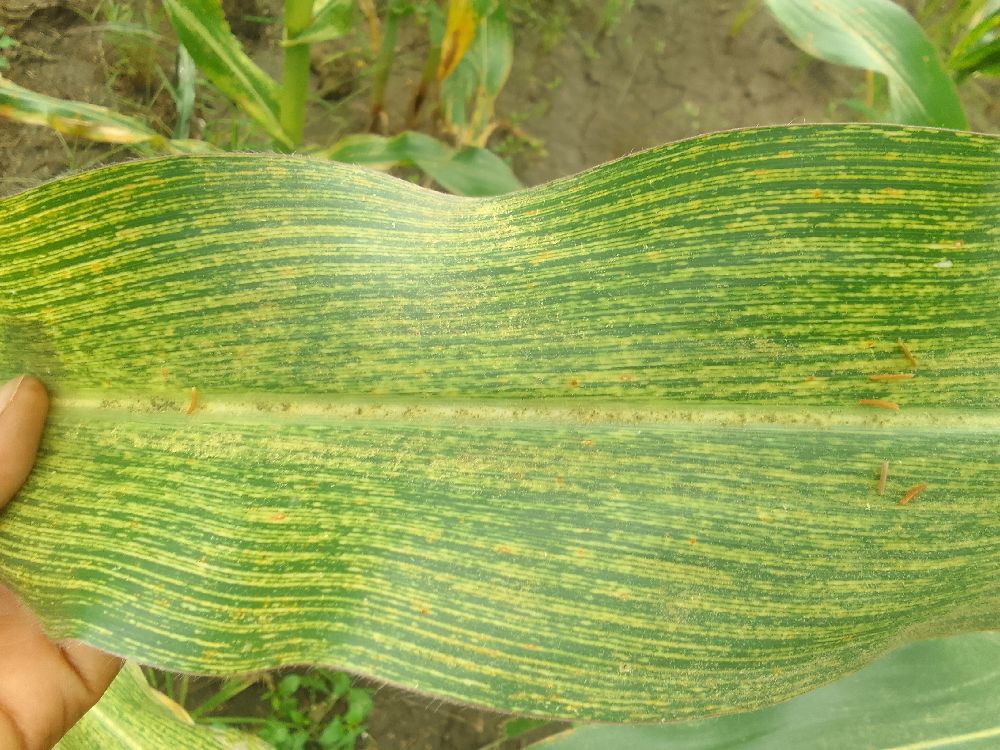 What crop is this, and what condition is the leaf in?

maize, maize streak virus
